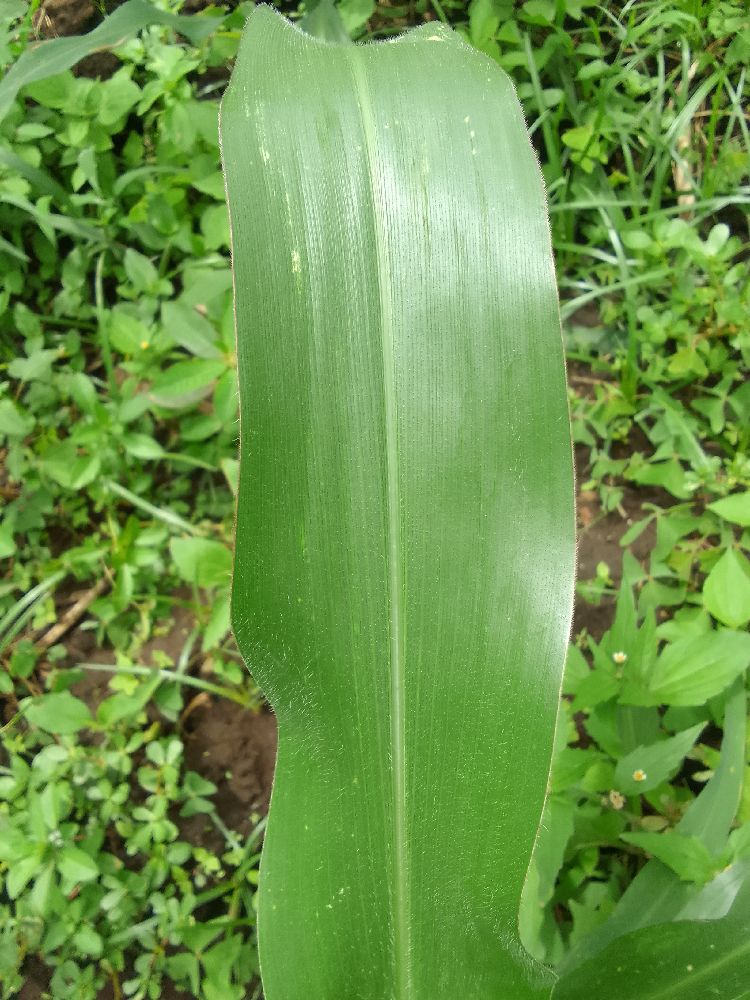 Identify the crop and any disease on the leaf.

maize, healthy
